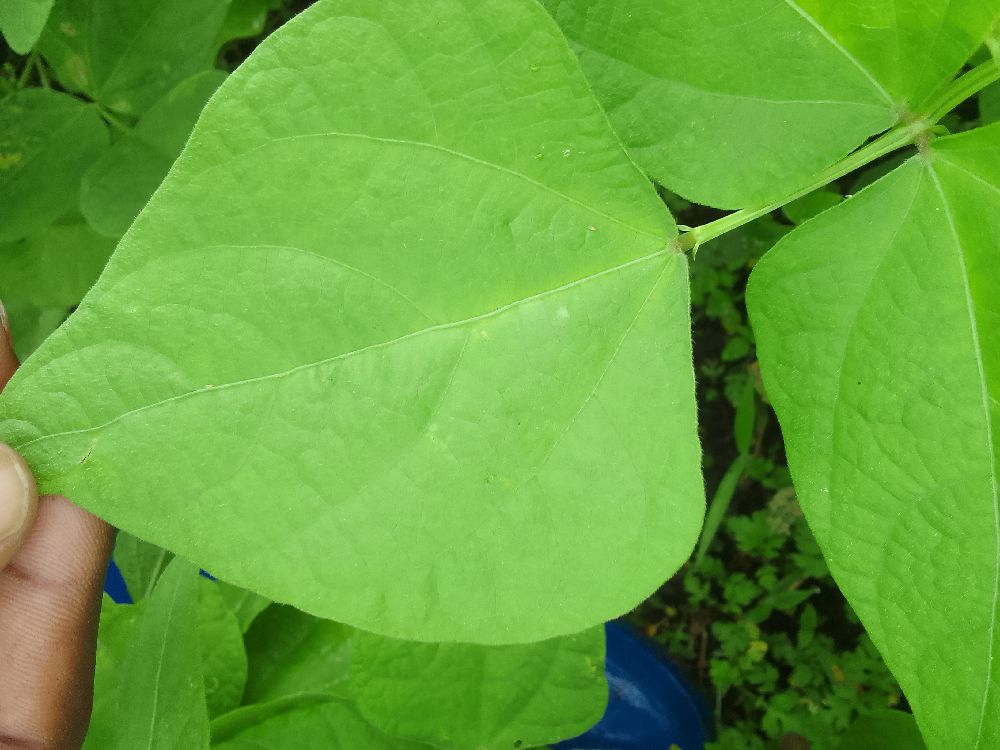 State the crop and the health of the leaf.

common bean, healthy
